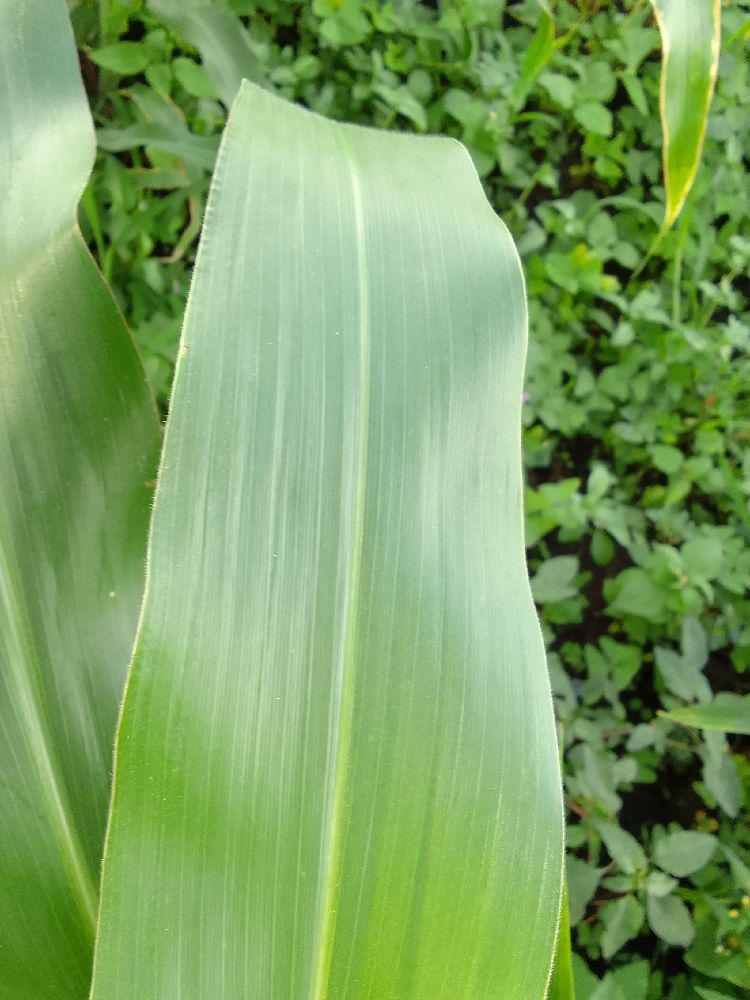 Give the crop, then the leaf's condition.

maize, healthy
